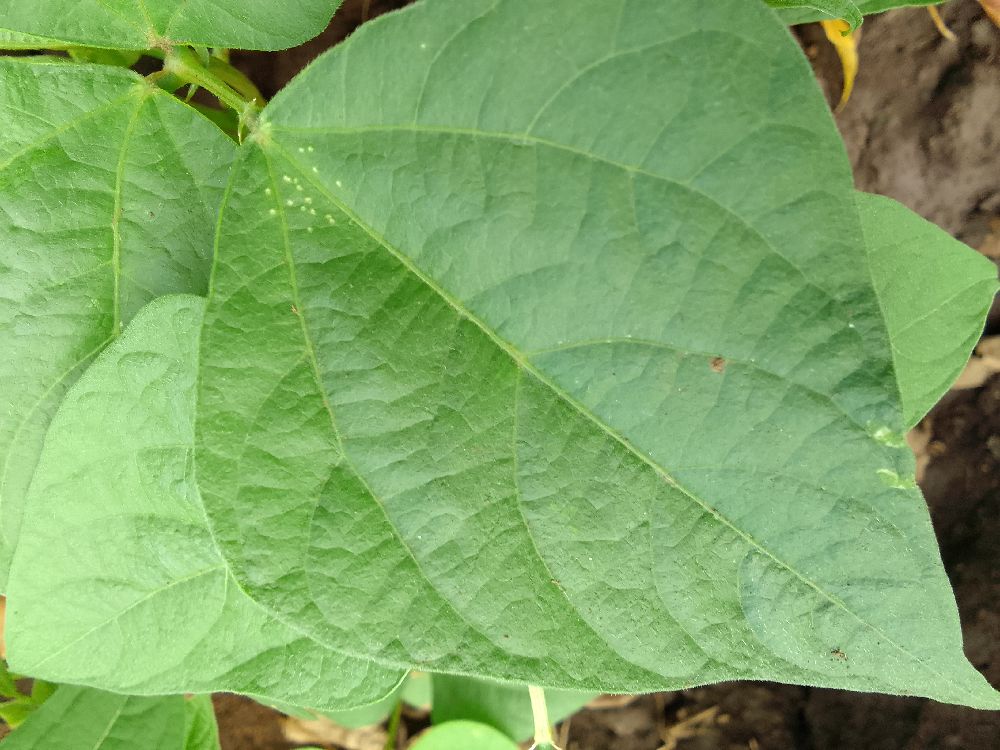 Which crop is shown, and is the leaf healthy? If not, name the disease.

common bean, healthy
